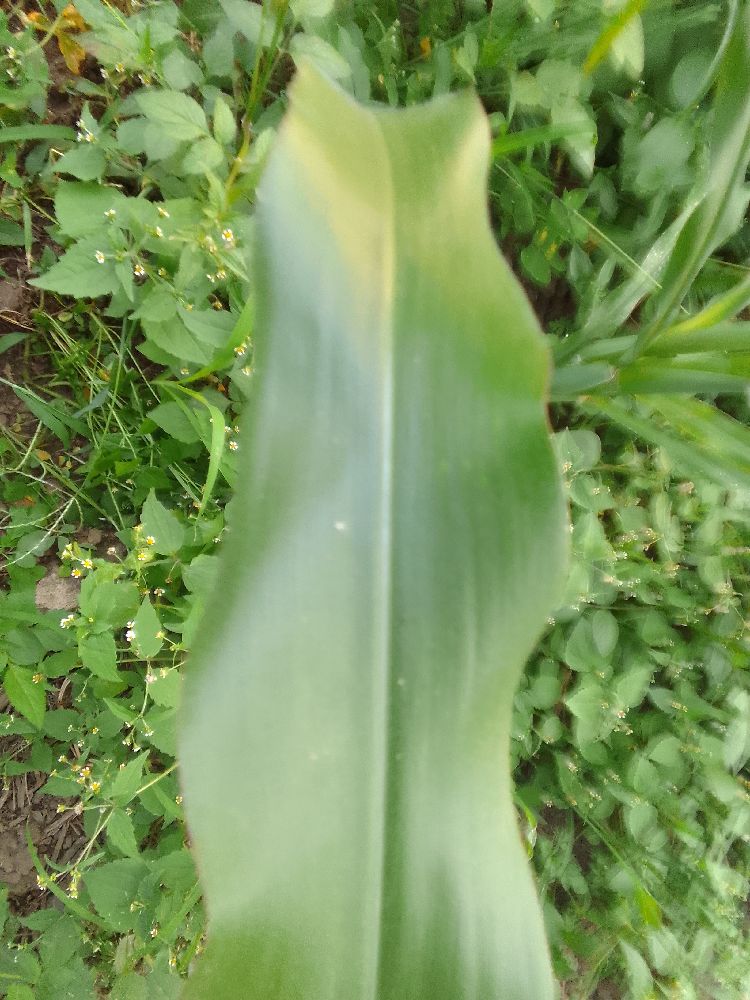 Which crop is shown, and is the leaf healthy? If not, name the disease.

maize, healthy
